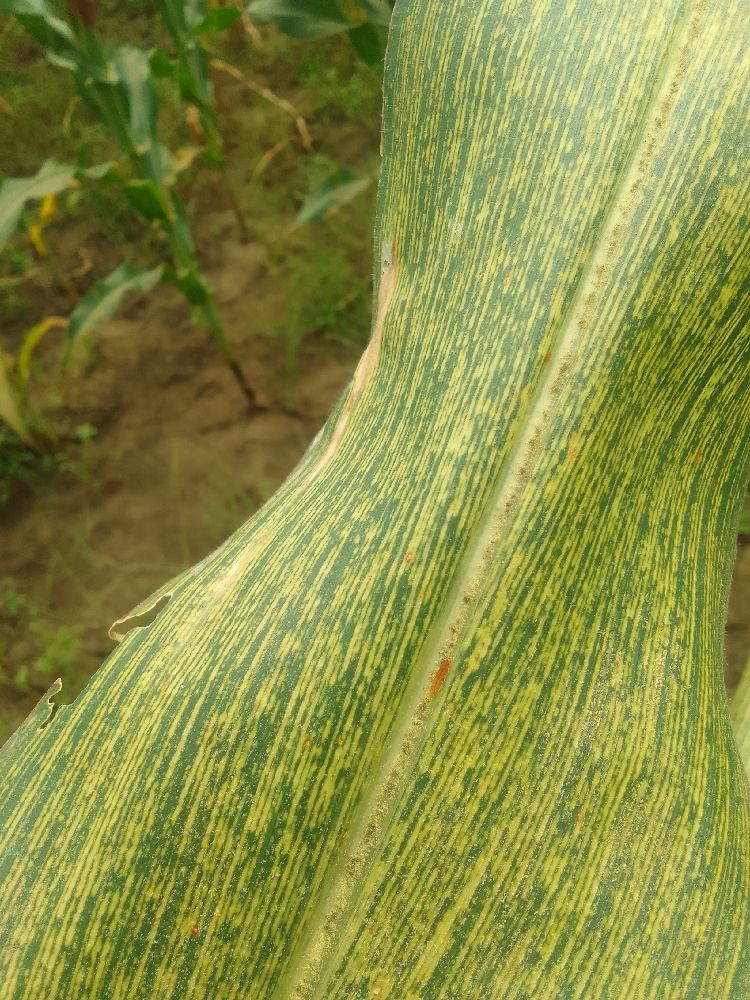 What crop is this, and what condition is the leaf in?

maize, maize streak virus
